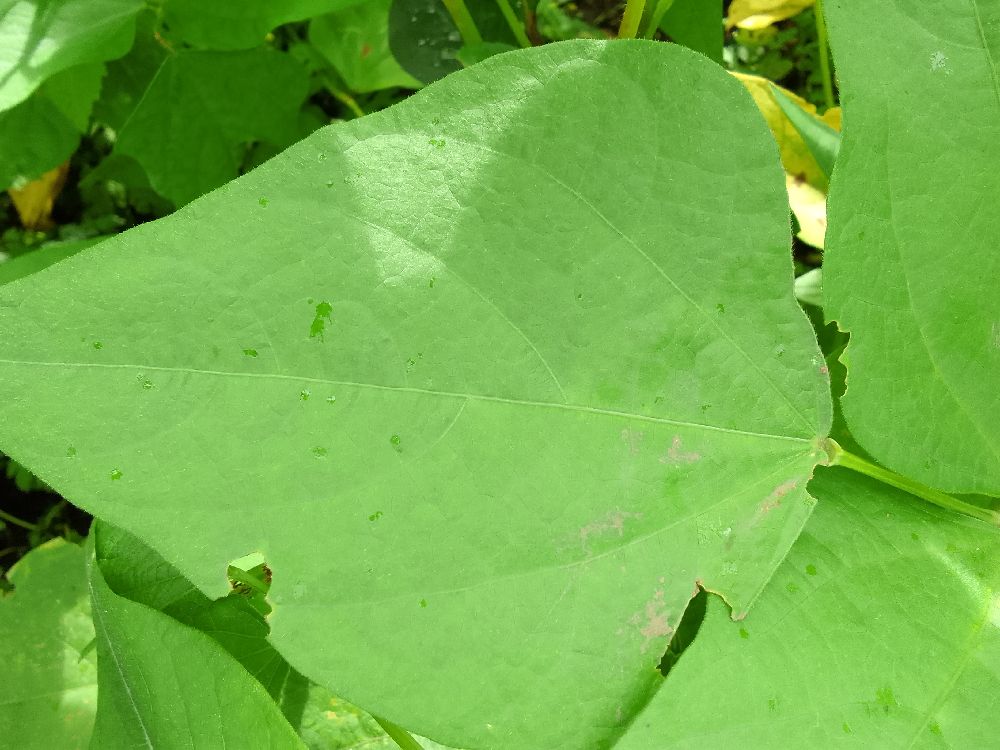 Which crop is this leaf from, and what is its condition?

common bean, healthy
